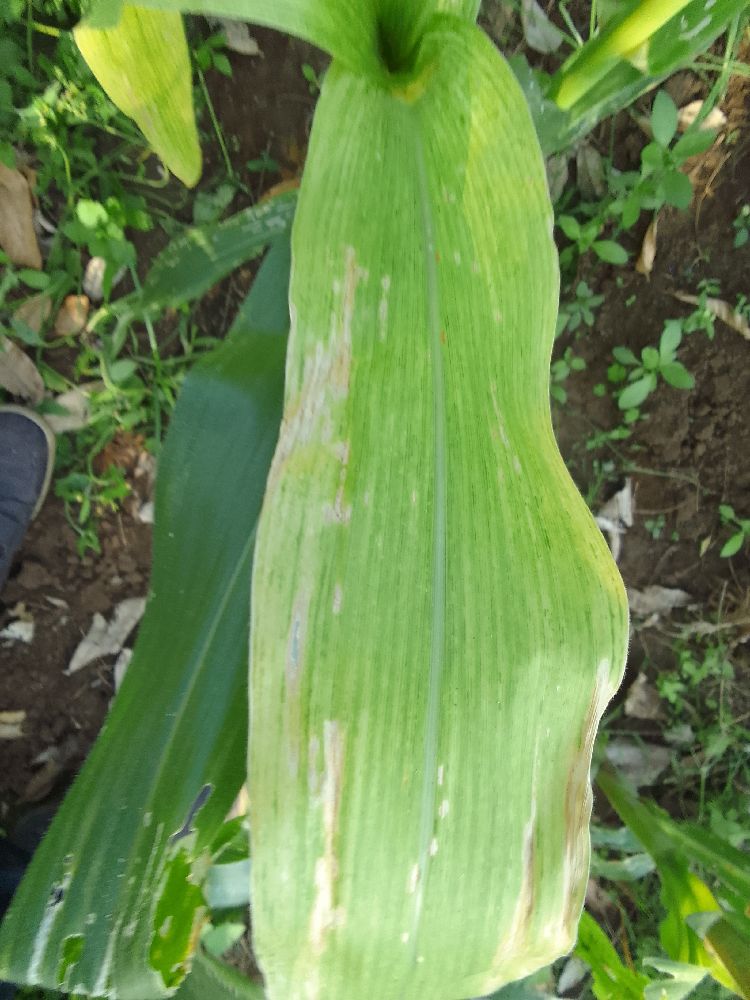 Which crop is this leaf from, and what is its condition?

maize, maize lethal necrosis
